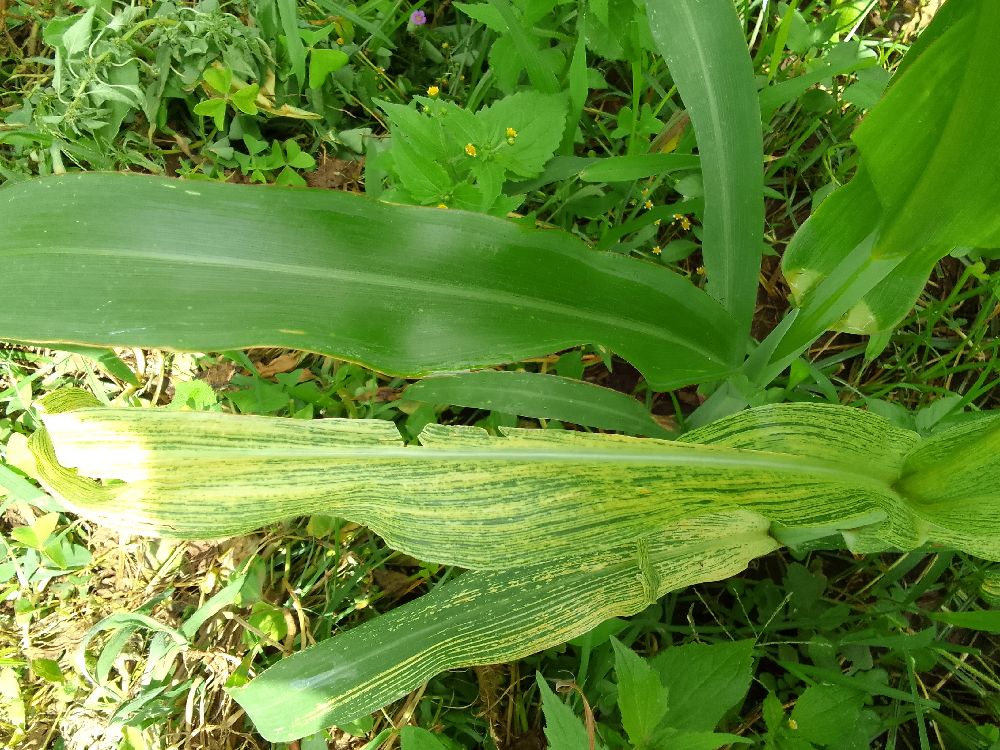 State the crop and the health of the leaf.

maize, maize streak virus
